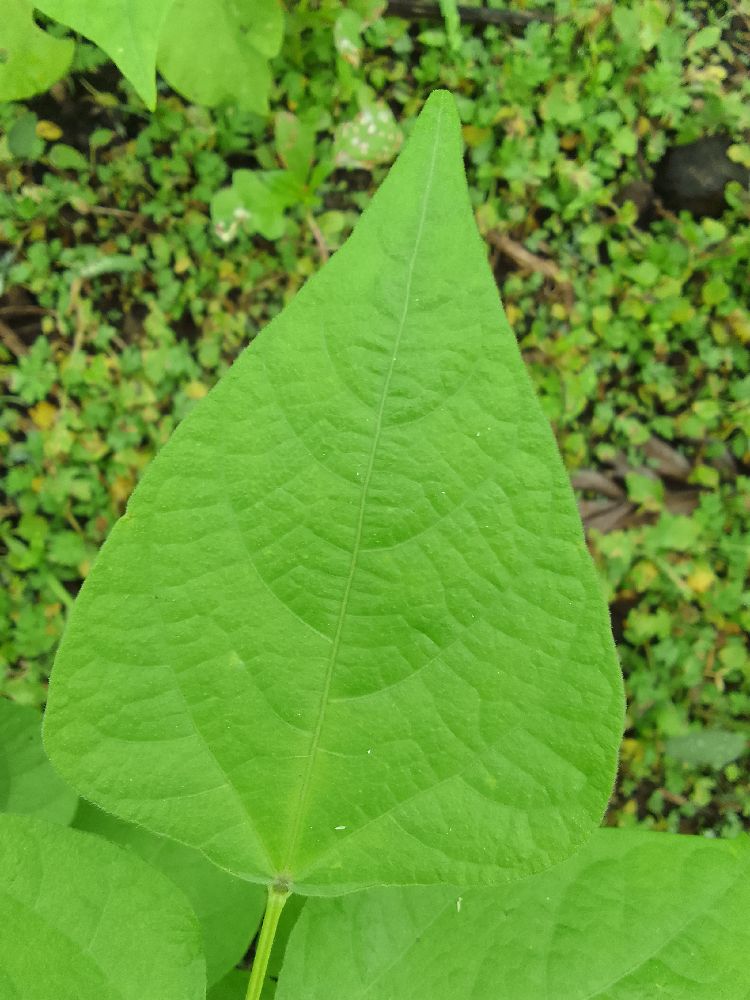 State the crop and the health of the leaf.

common bean, healthy
